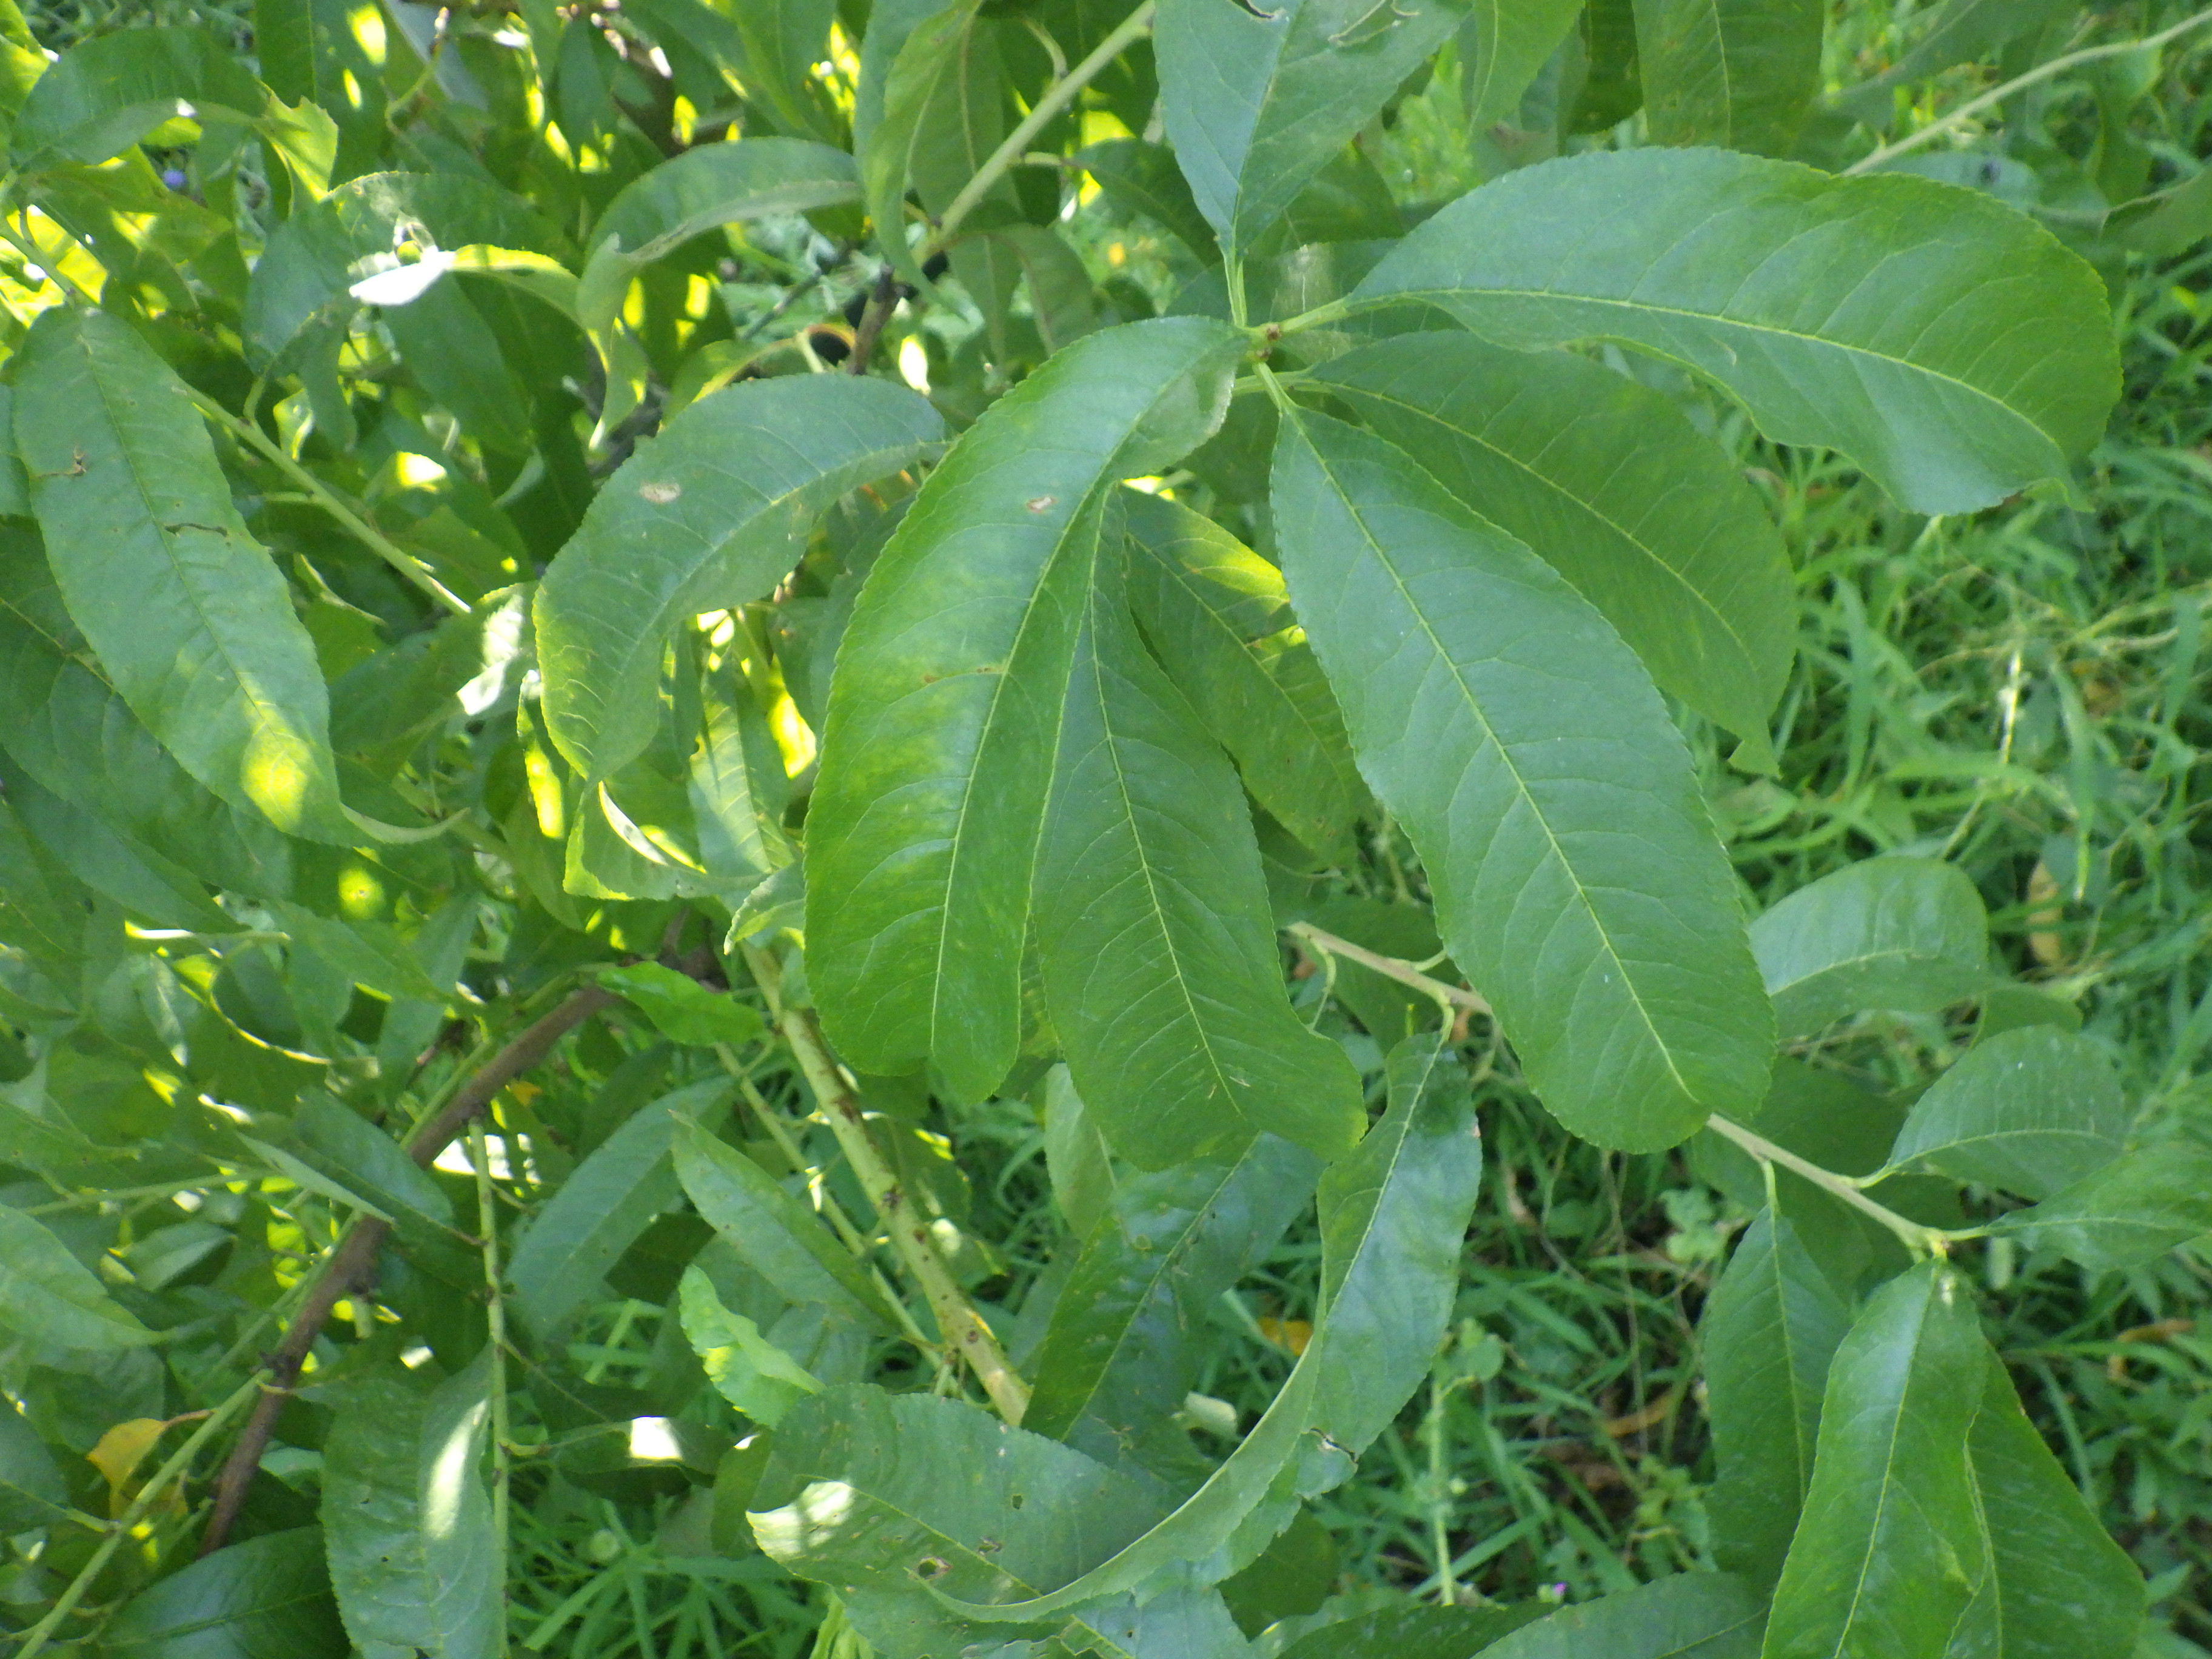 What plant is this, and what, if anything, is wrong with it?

peach, mechanical damage, shot hole disease
